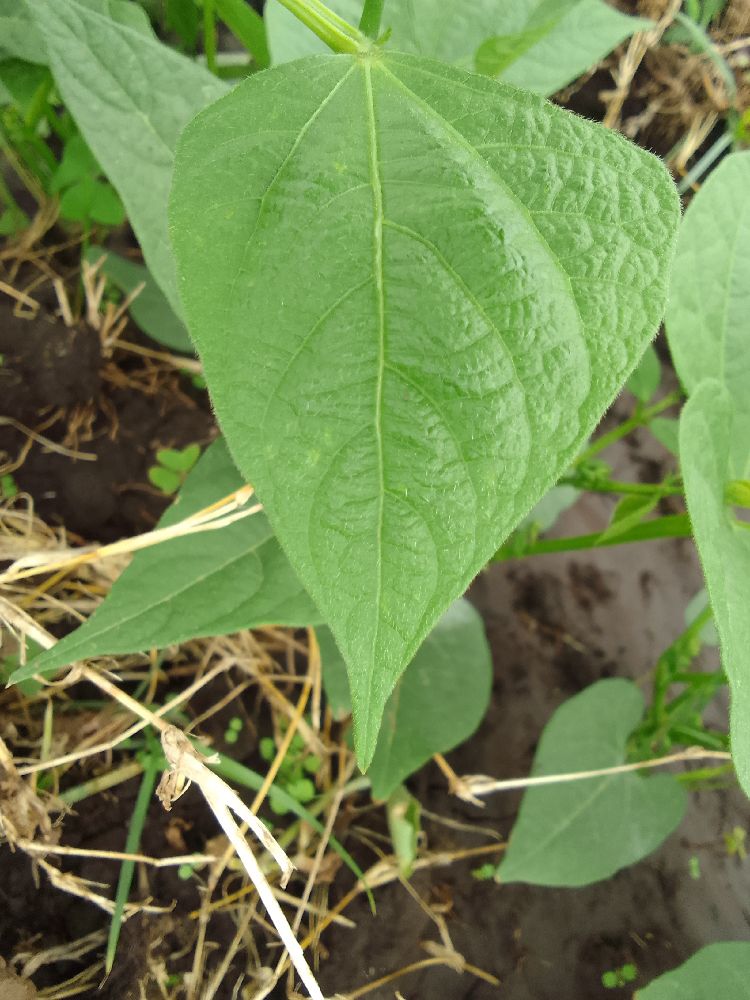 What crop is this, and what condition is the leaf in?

common bean, healthy
